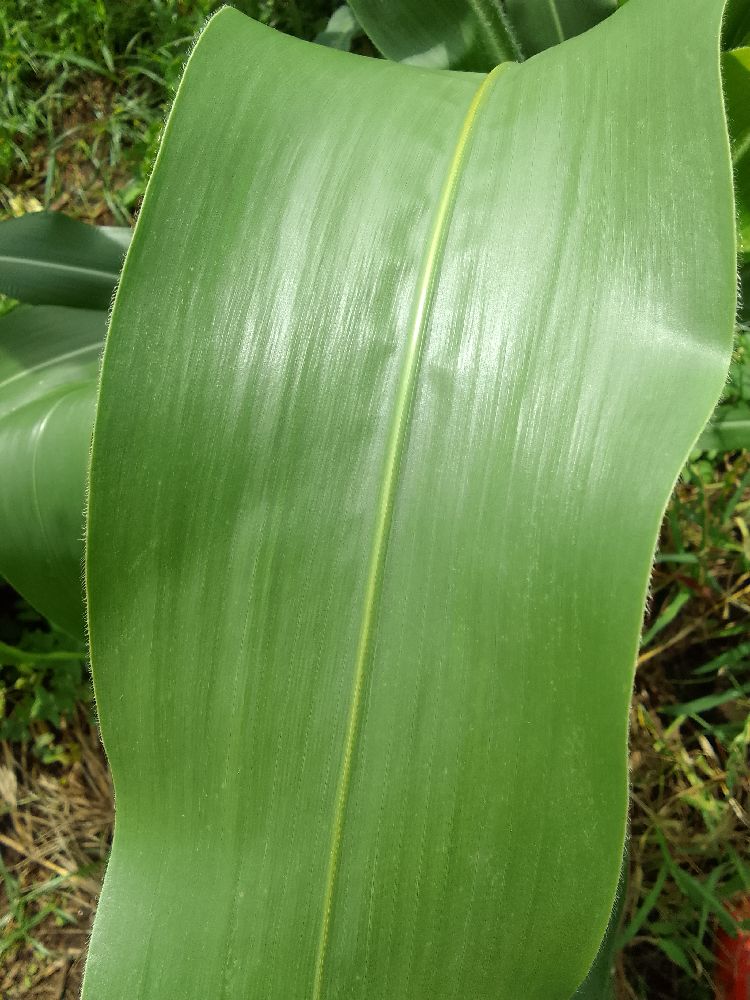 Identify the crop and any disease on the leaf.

maize, healthy
